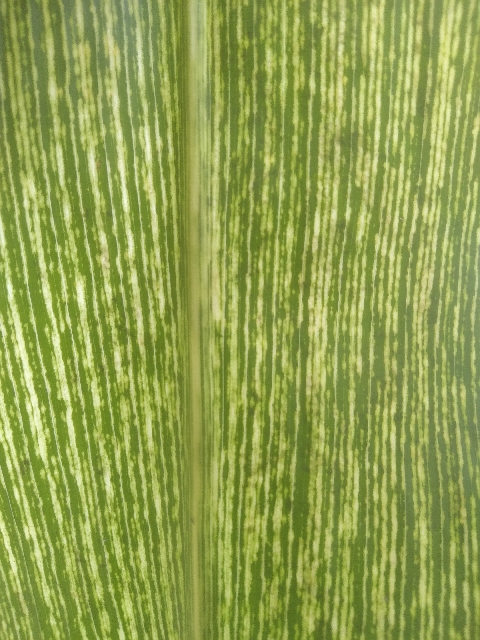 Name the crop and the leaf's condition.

maize, maize streak virus
